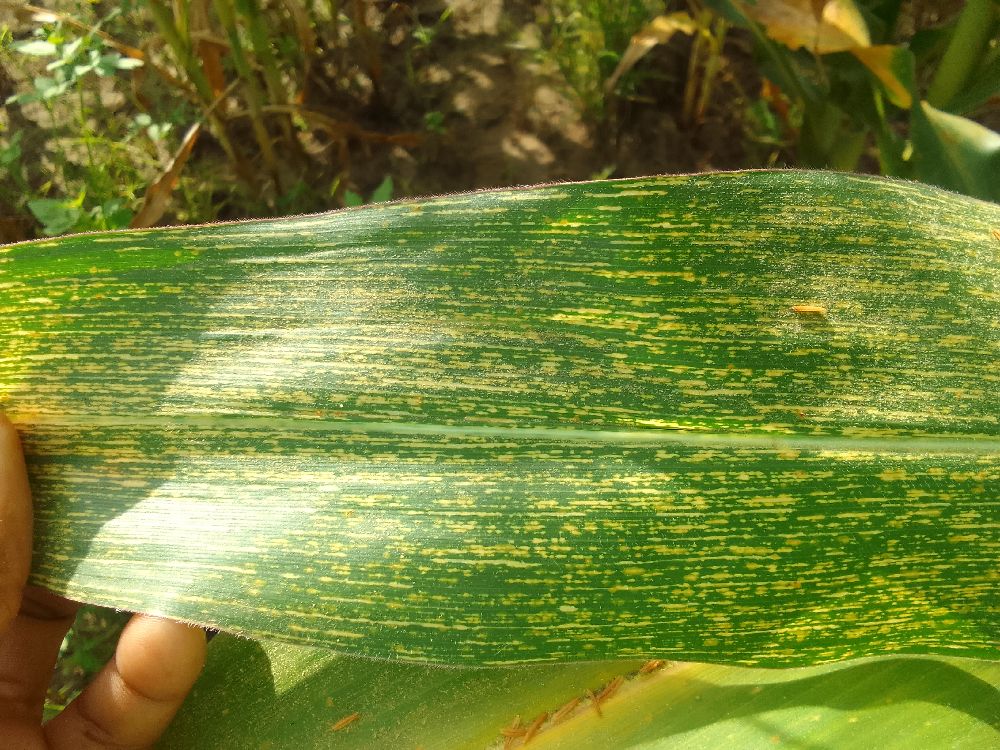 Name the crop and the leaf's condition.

maize, maize streak virus
